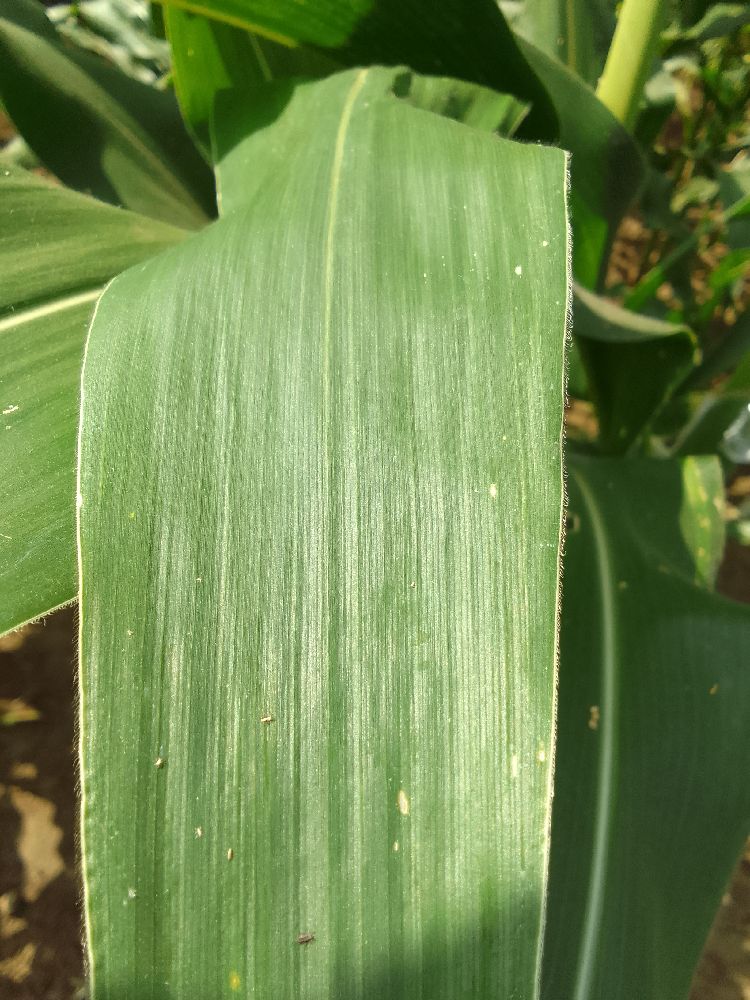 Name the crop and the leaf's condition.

maize, healthy
